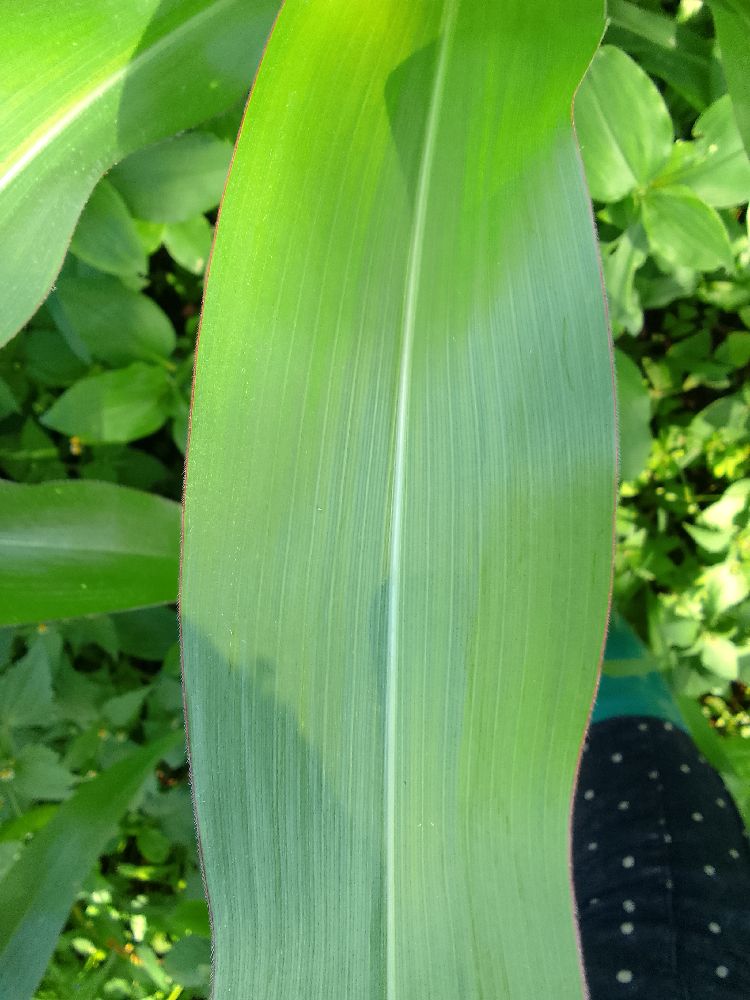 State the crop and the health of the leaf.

maize, healthy
